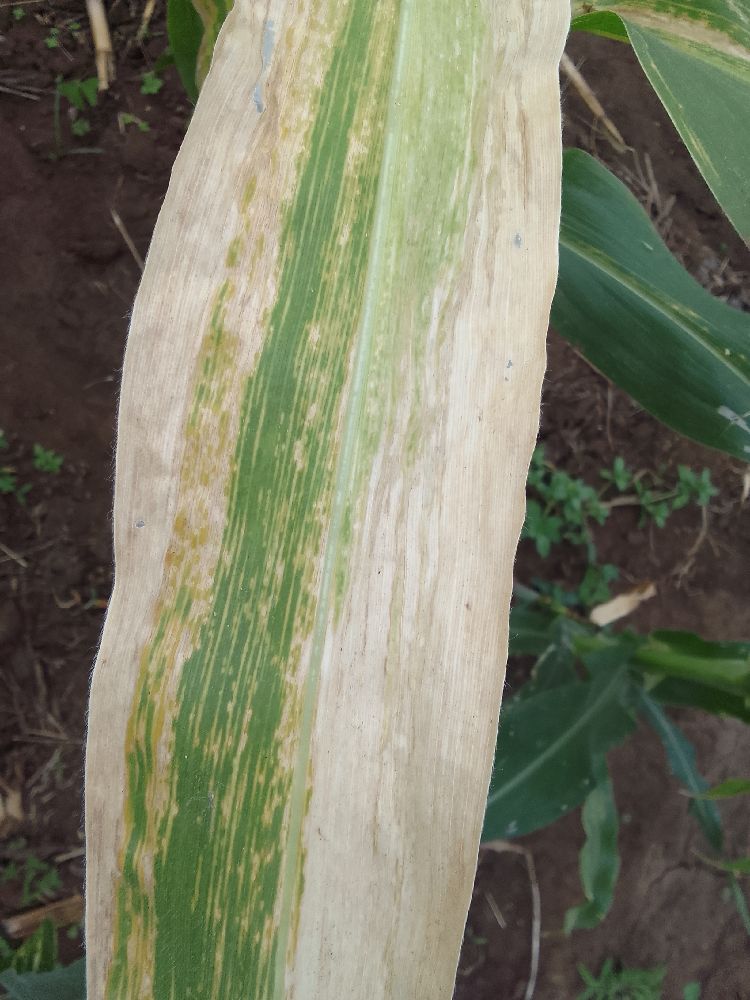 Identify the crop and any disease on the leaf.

maize, maize lethal necrosis
